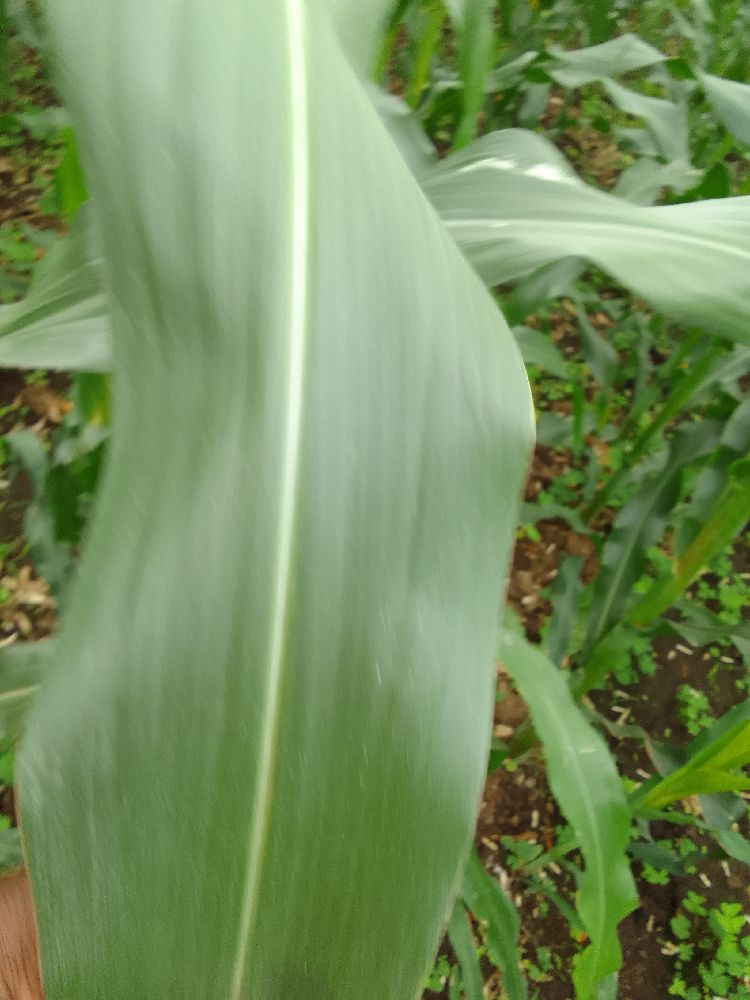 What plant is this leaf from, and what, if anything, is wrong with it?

maize, healthy
